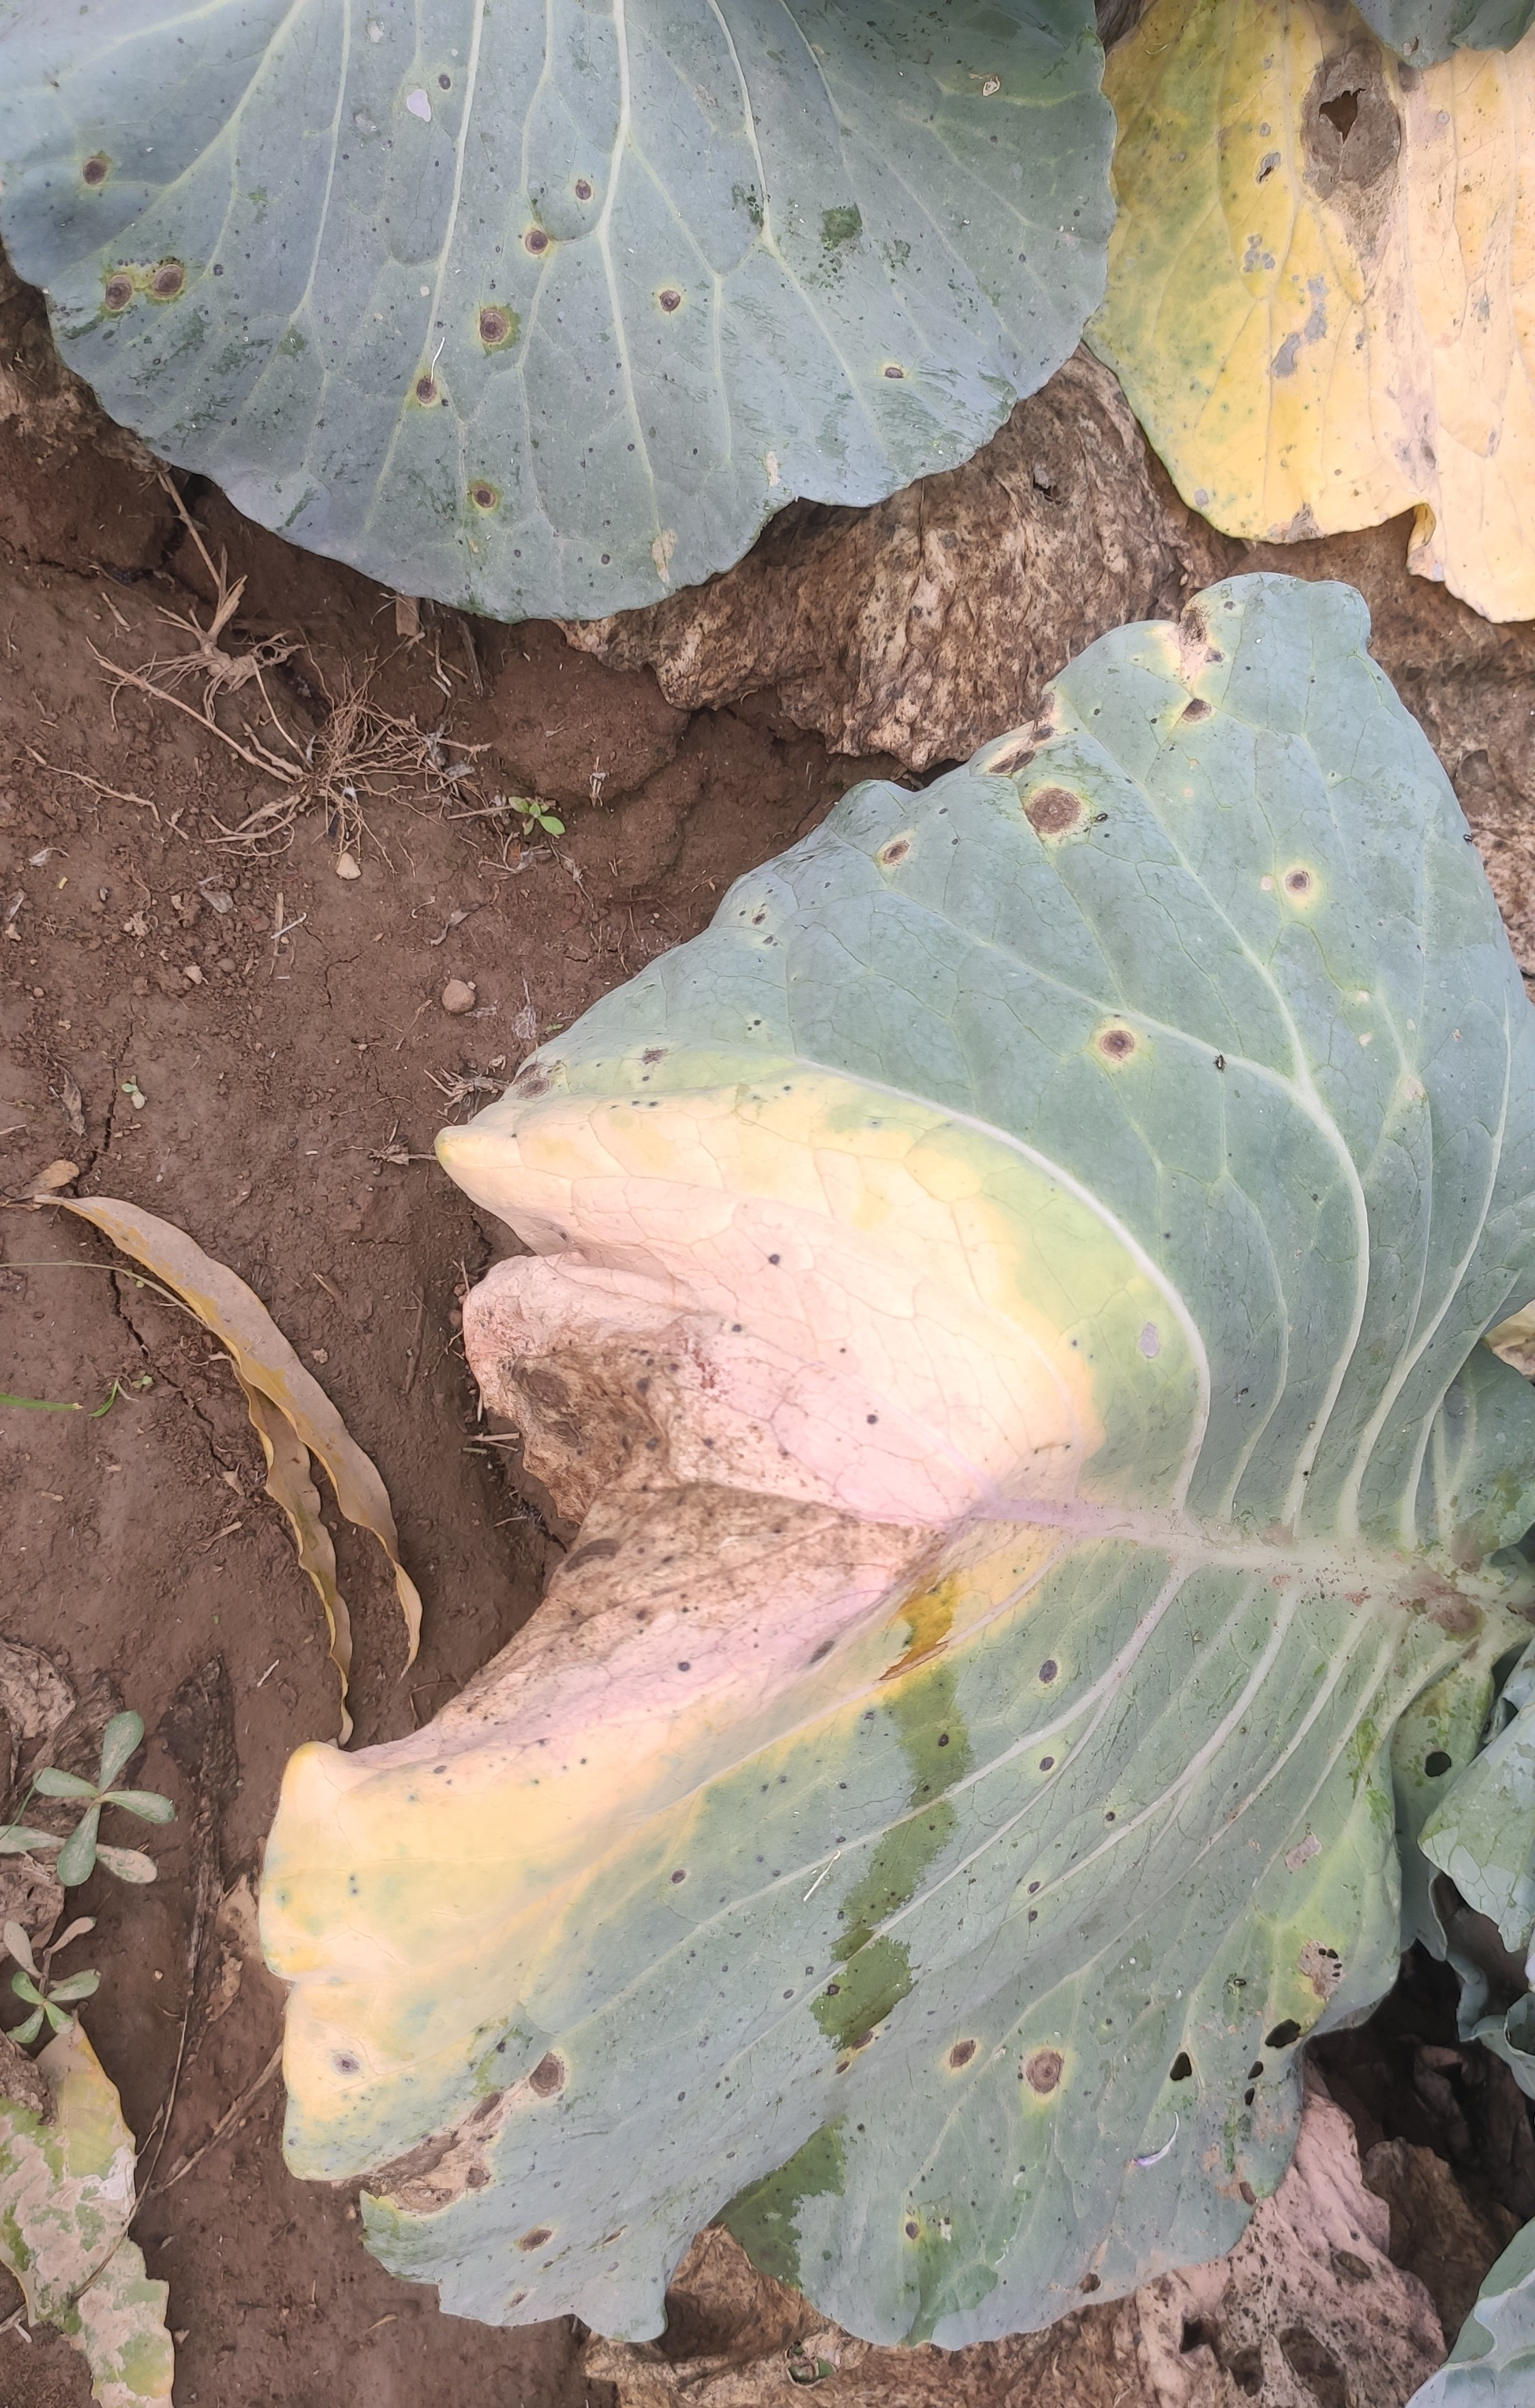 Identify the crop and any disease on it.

cabbage, alternaria
